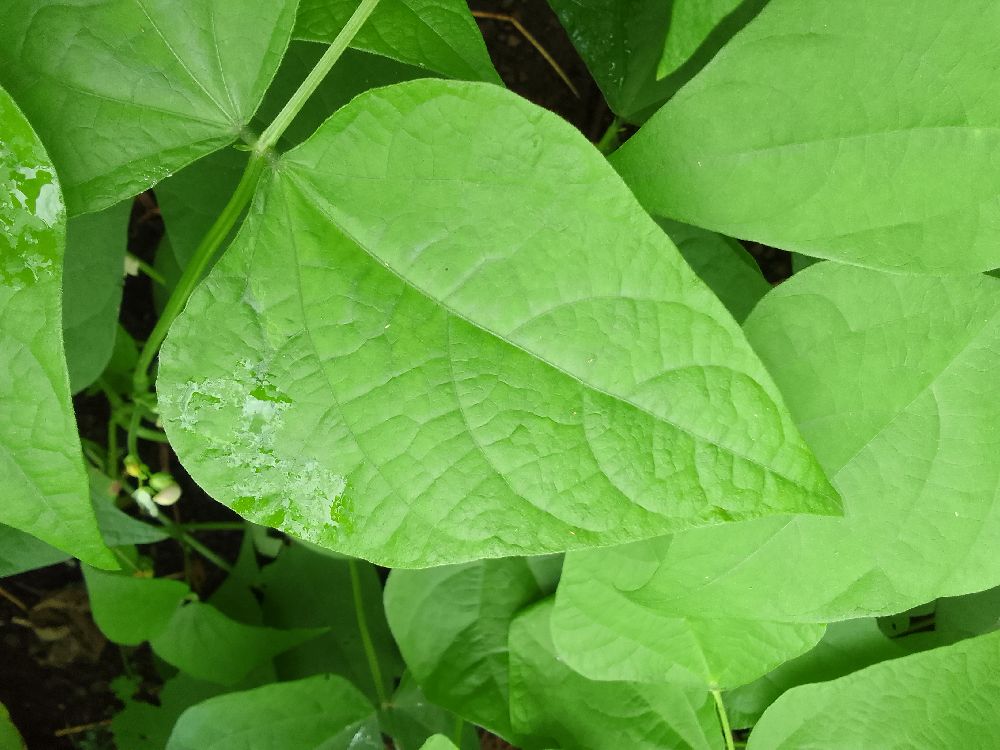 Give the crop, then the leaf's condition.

common bean, healthy
